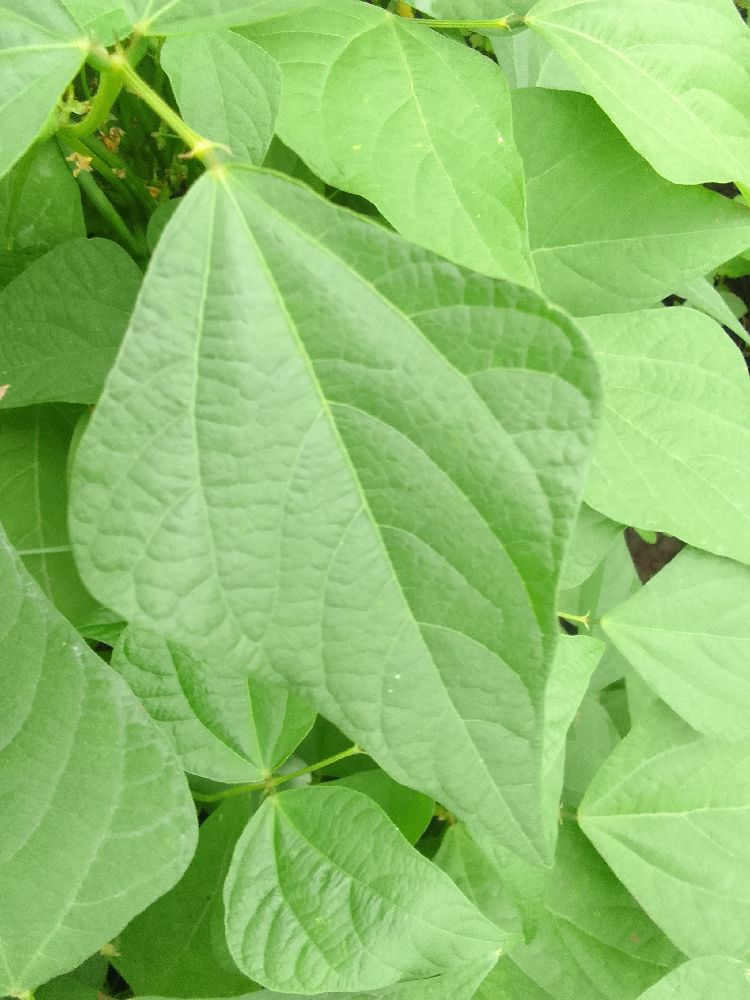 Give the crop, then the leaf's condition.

common bean, healthy
